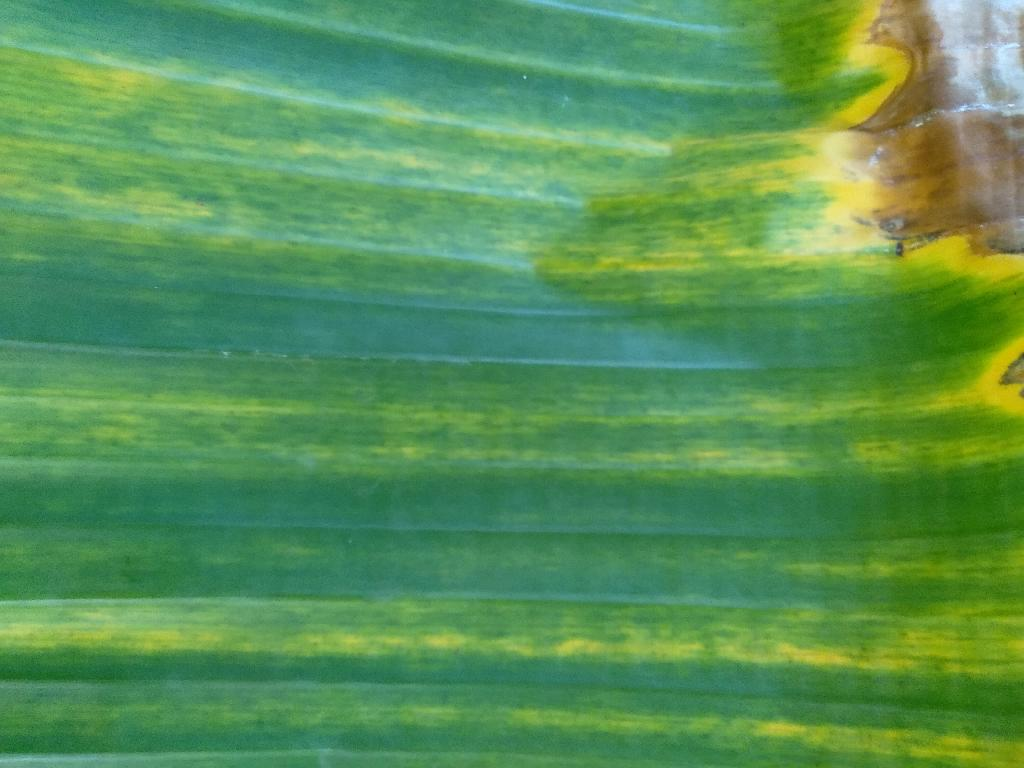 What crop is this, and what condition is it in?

banana, fusarium wilt race 1
